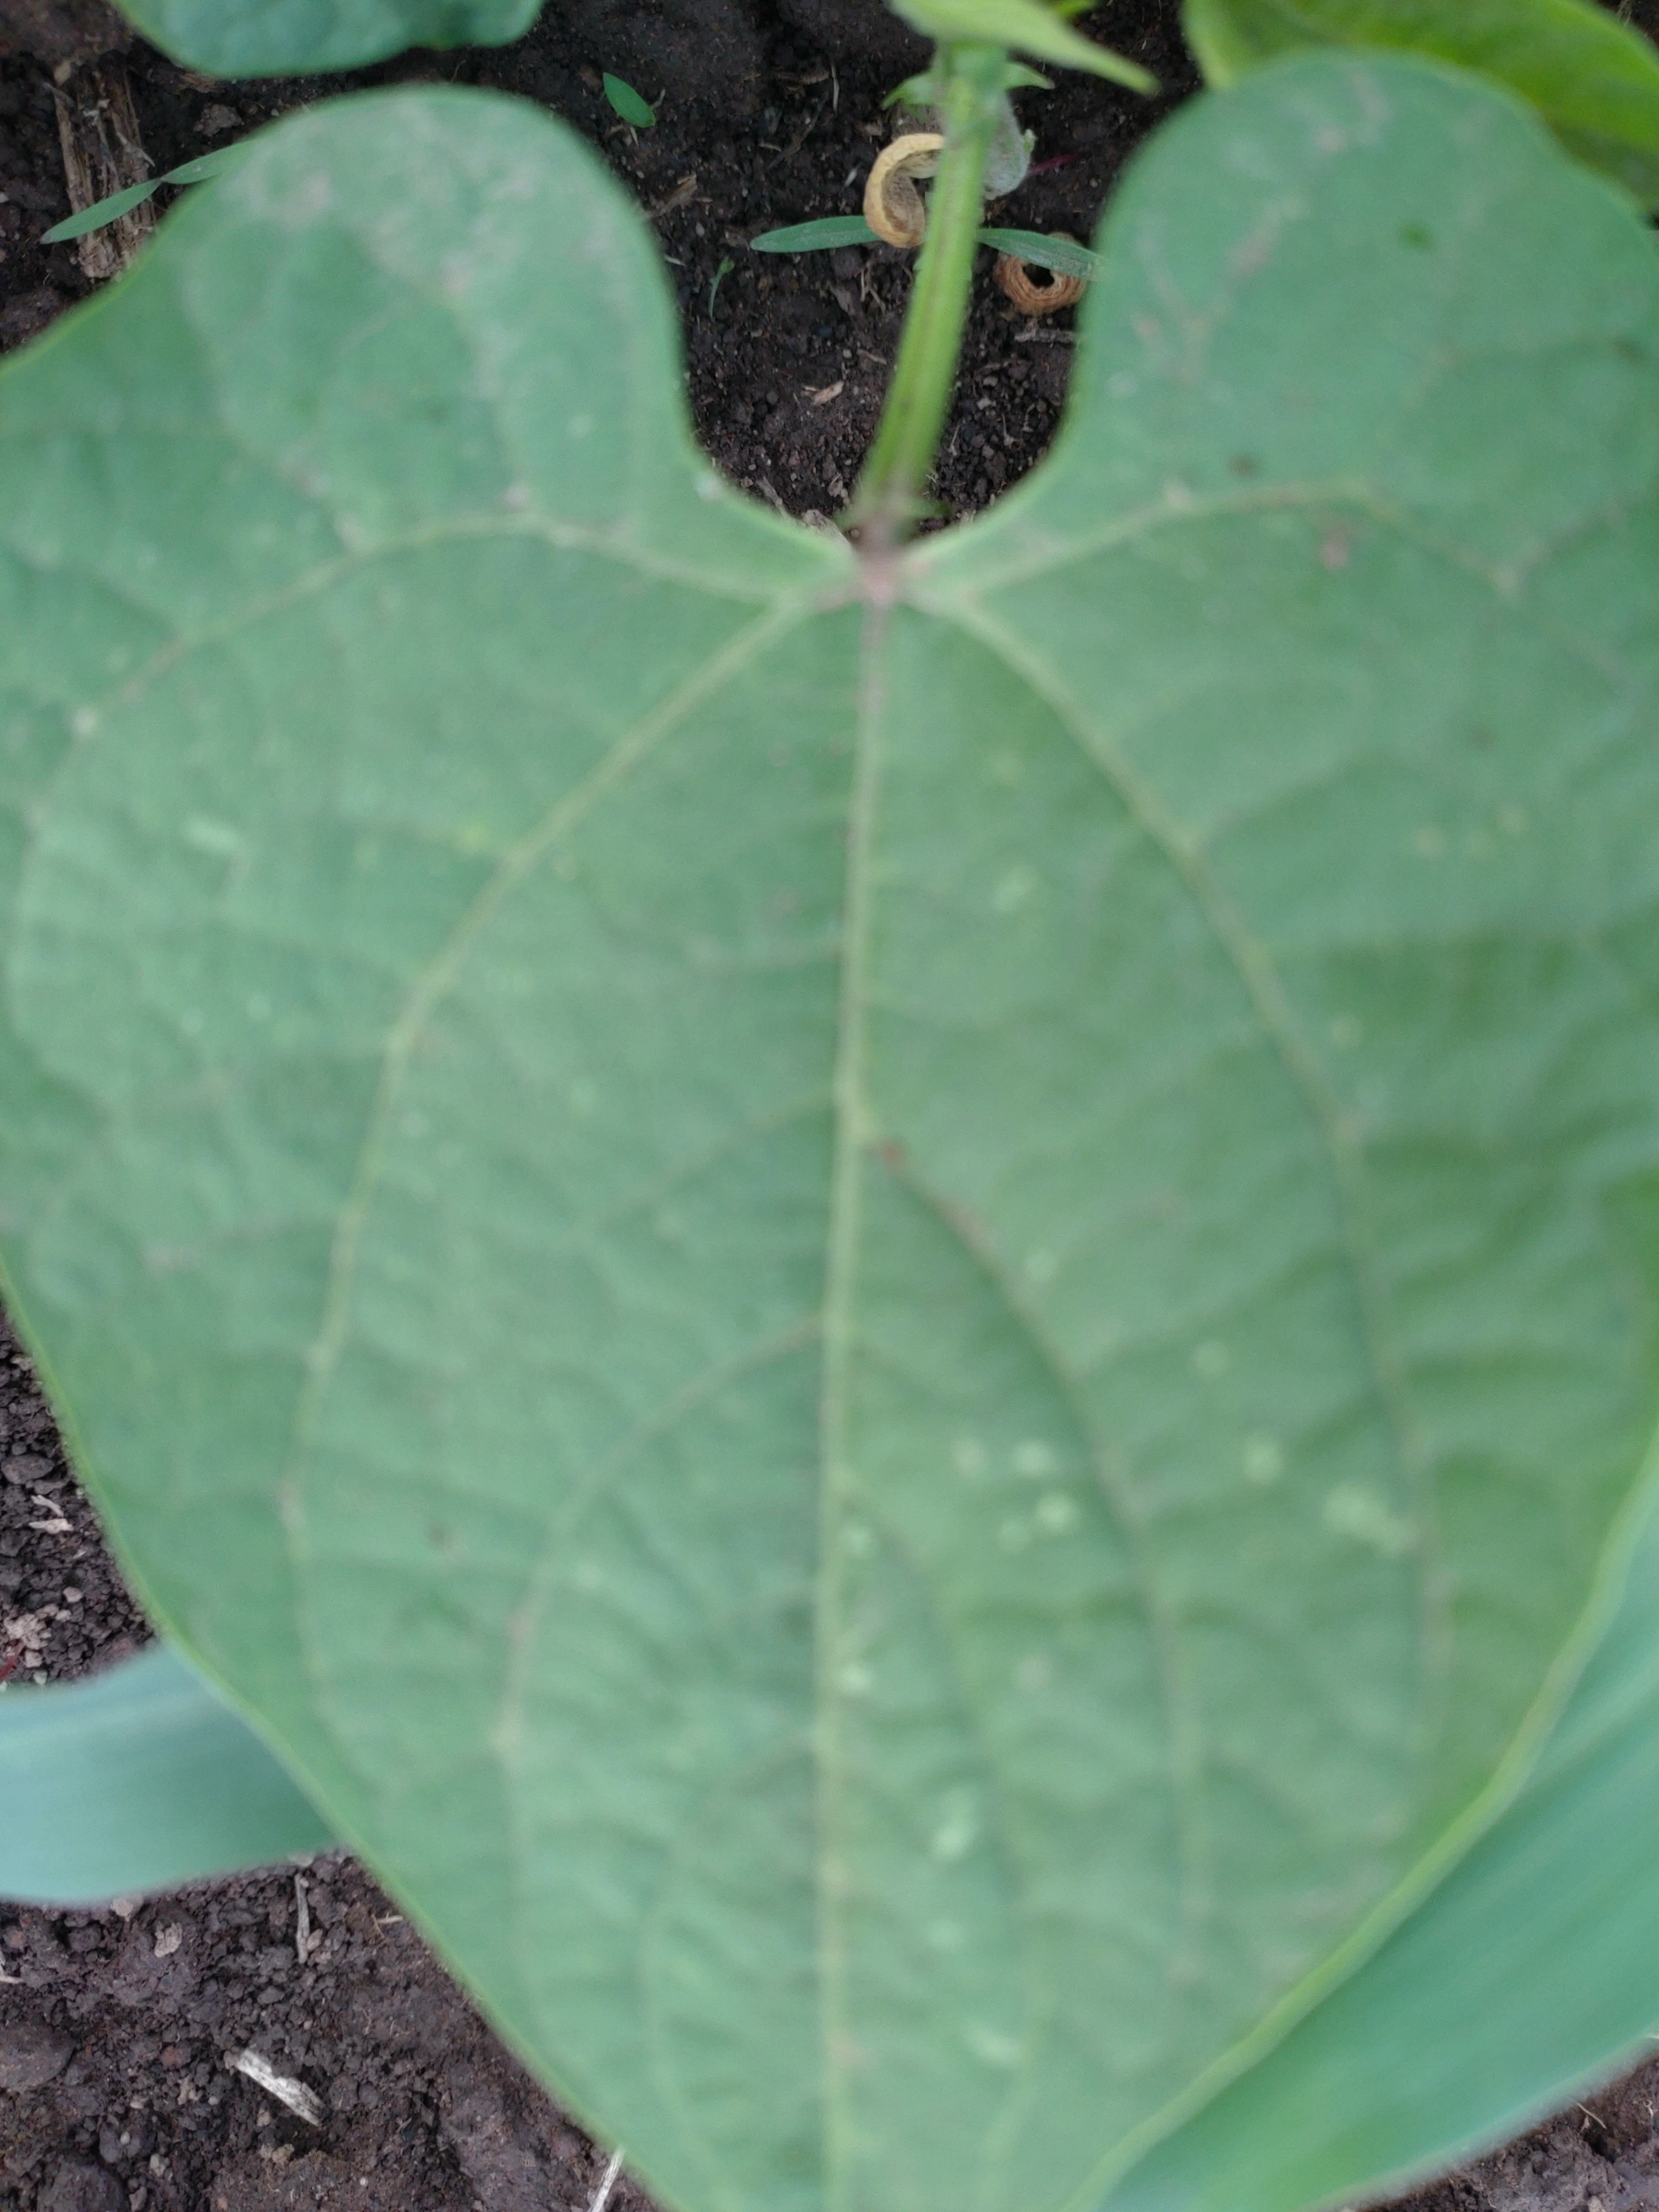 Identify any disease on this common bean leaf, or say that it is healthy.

healthy
